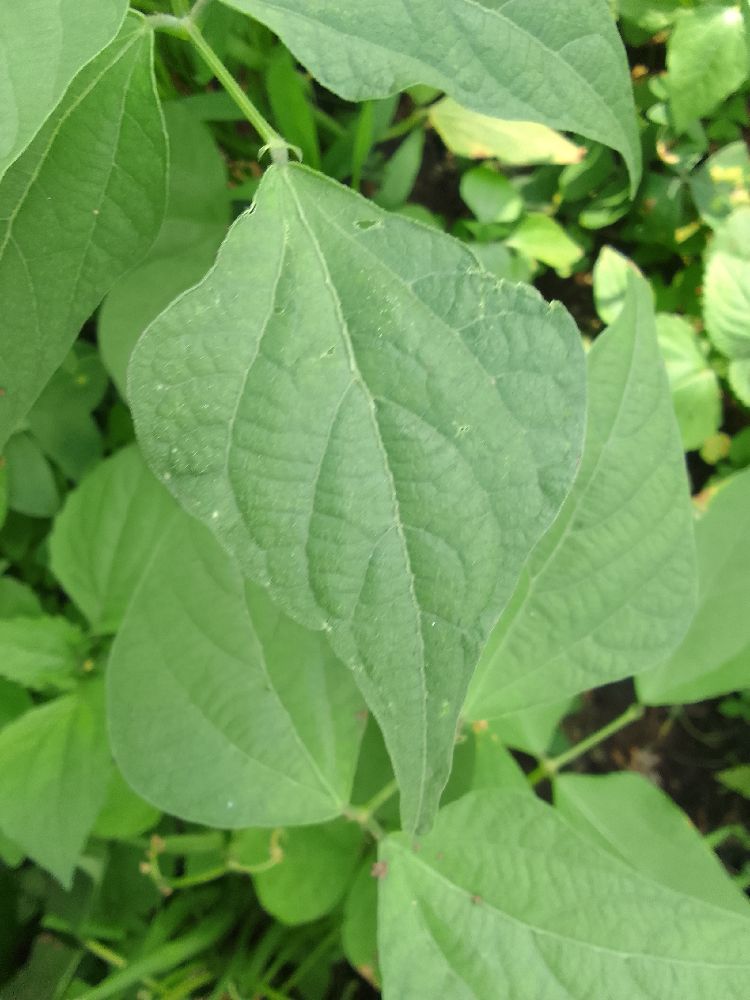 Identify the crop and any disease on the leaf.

common bean, healthy
